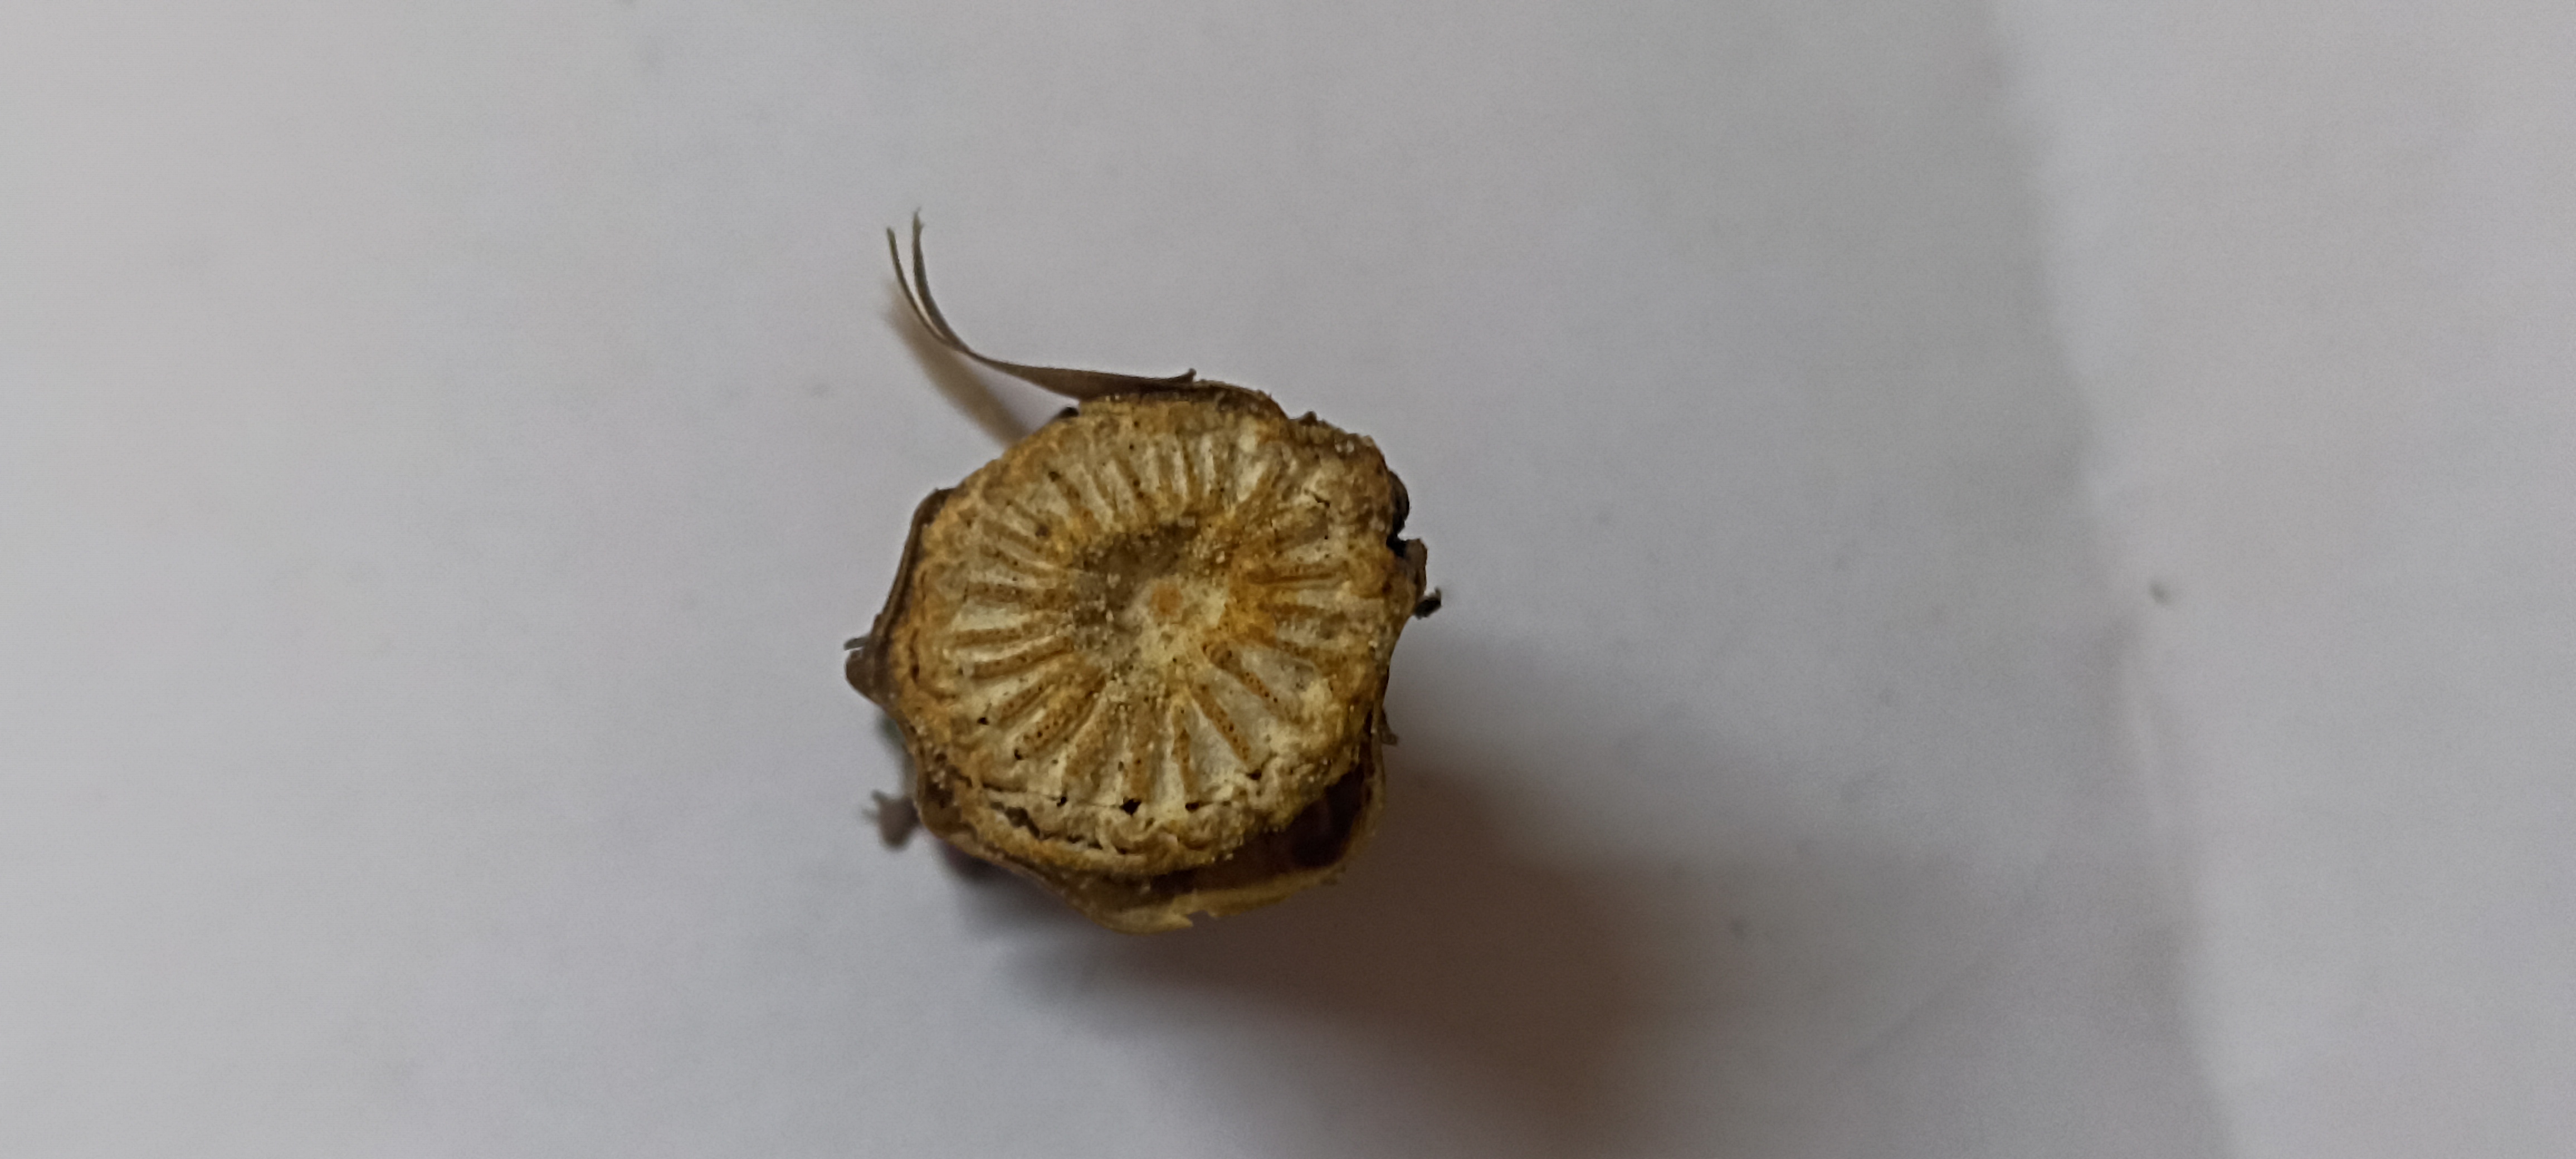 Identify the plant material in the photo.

gulvel
